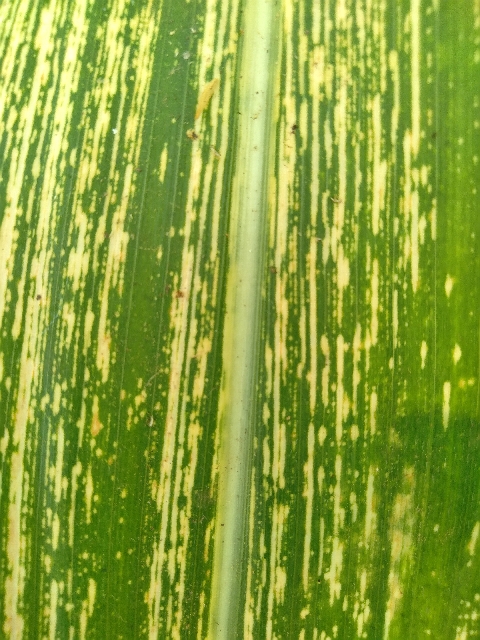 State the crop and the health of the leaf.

maize, maize streak virus
